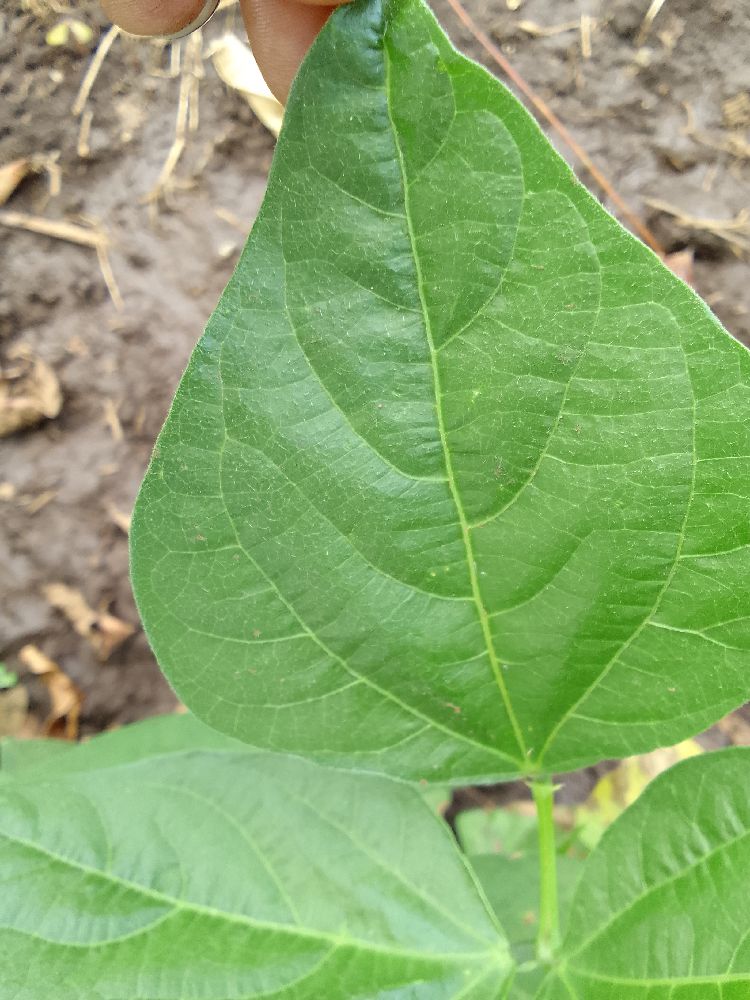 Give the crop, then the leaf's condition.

common bean, healthy
